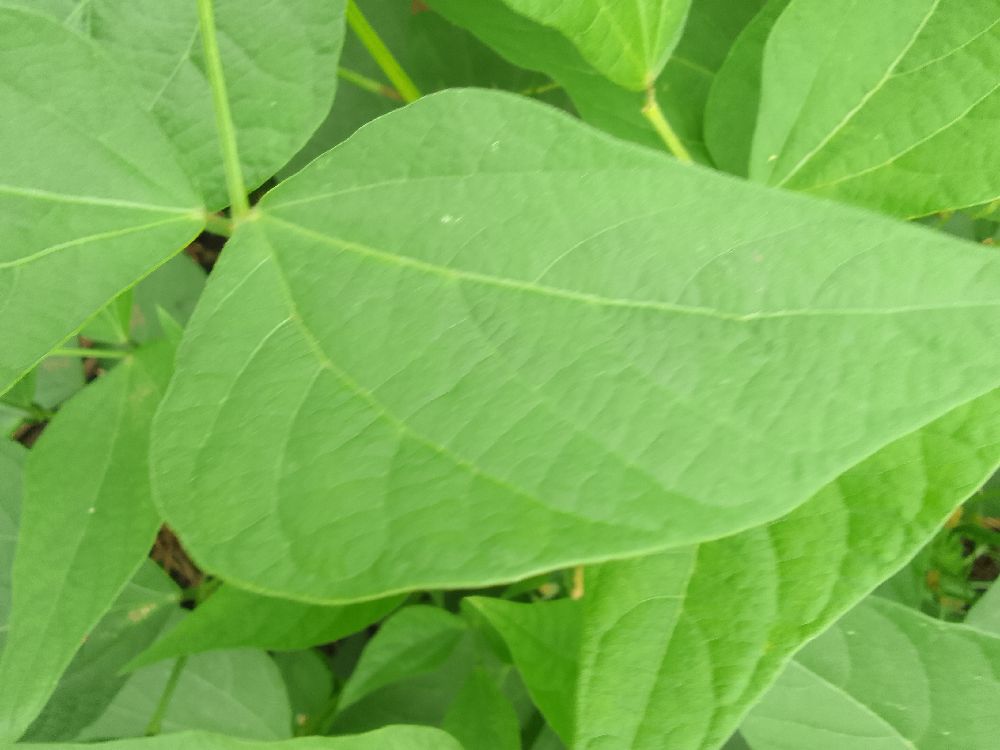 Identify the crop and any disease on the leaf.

common bean, healthy
